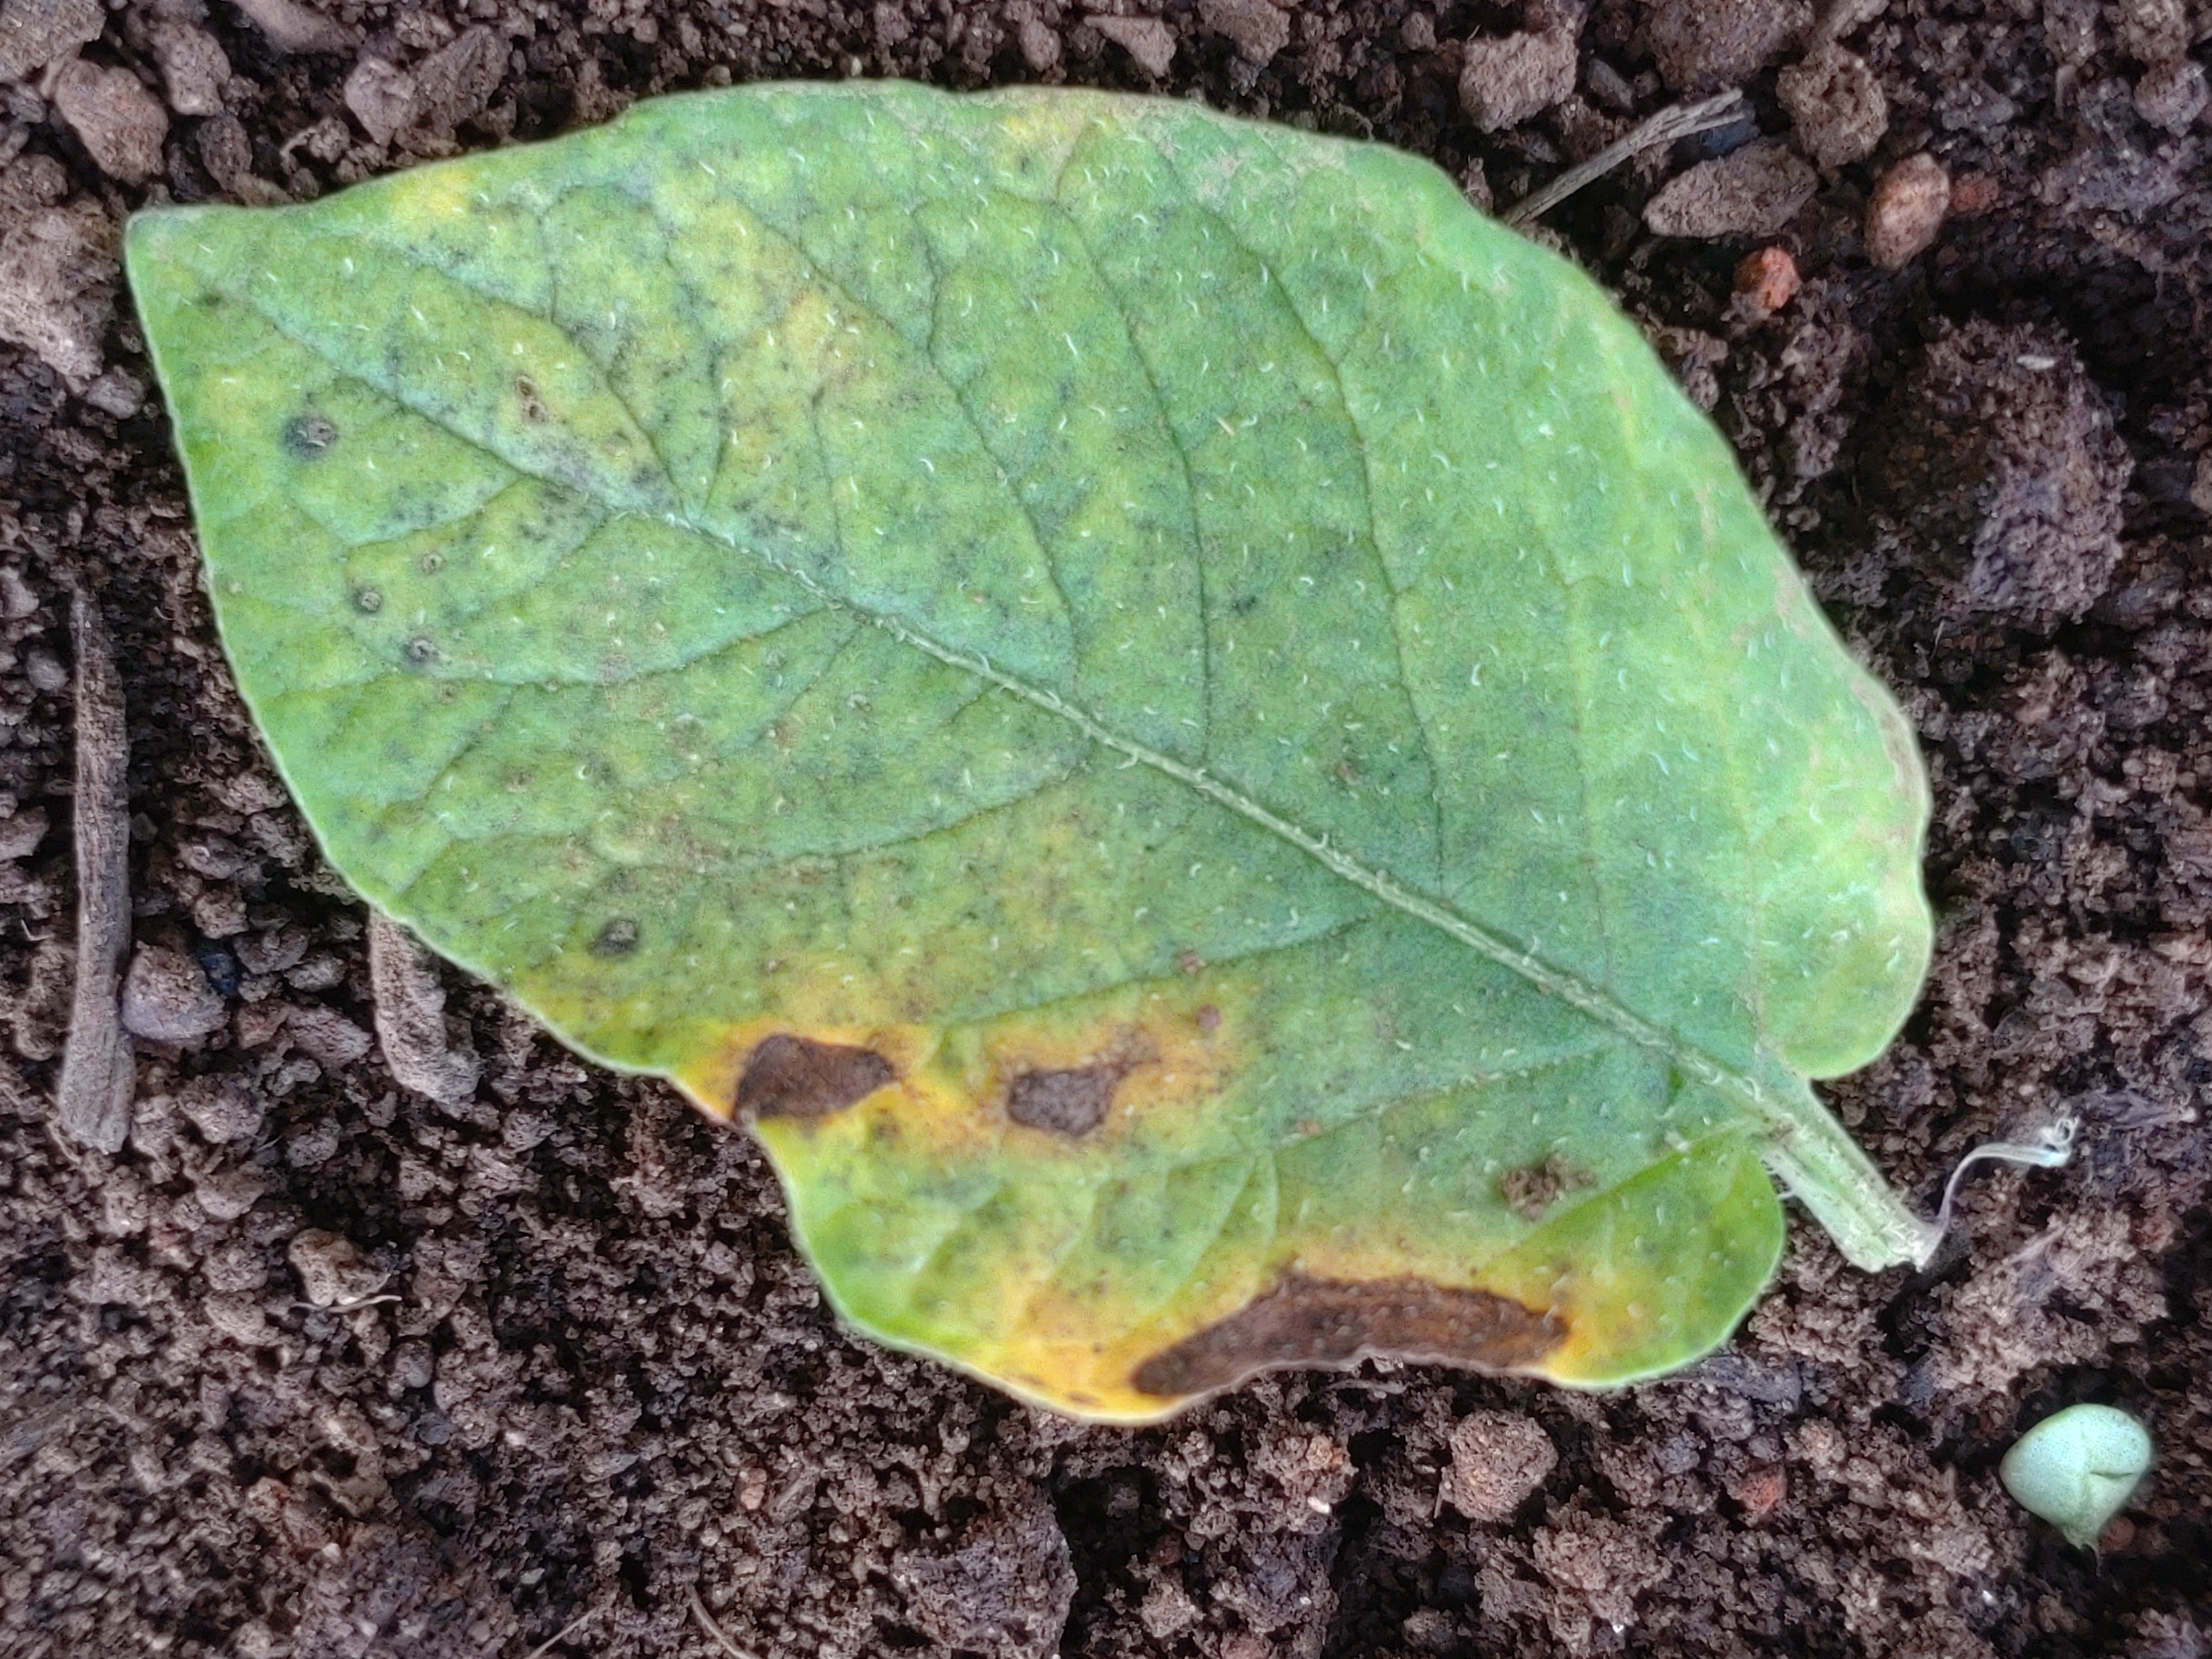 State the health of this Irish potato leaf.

late blight
